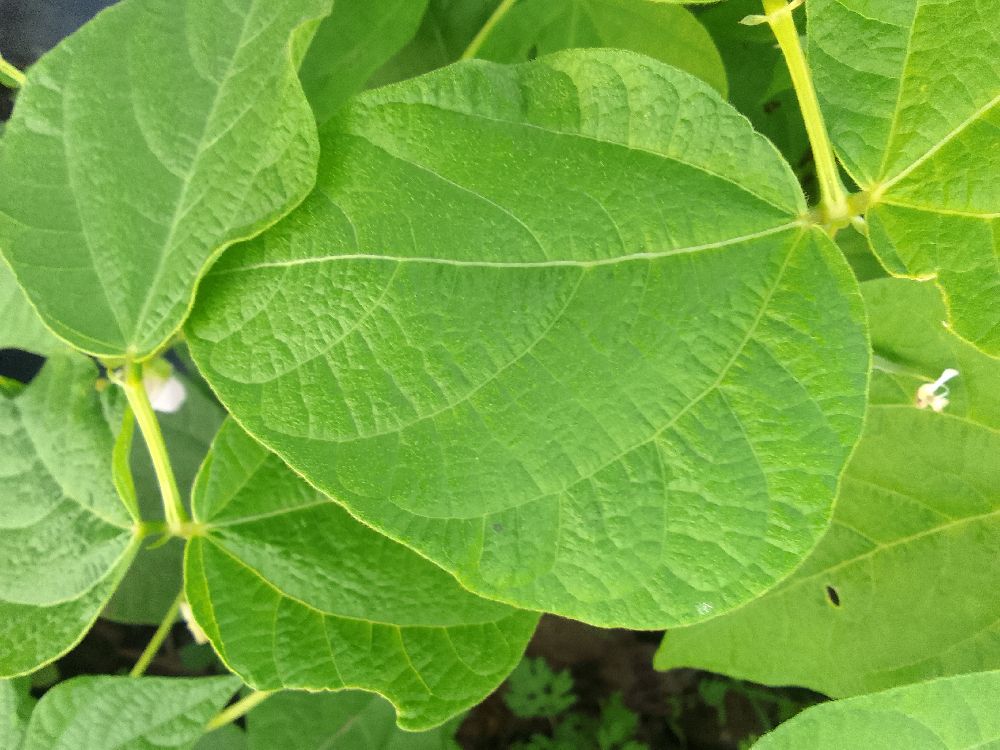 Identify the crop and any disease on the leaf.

common bean, healthy
